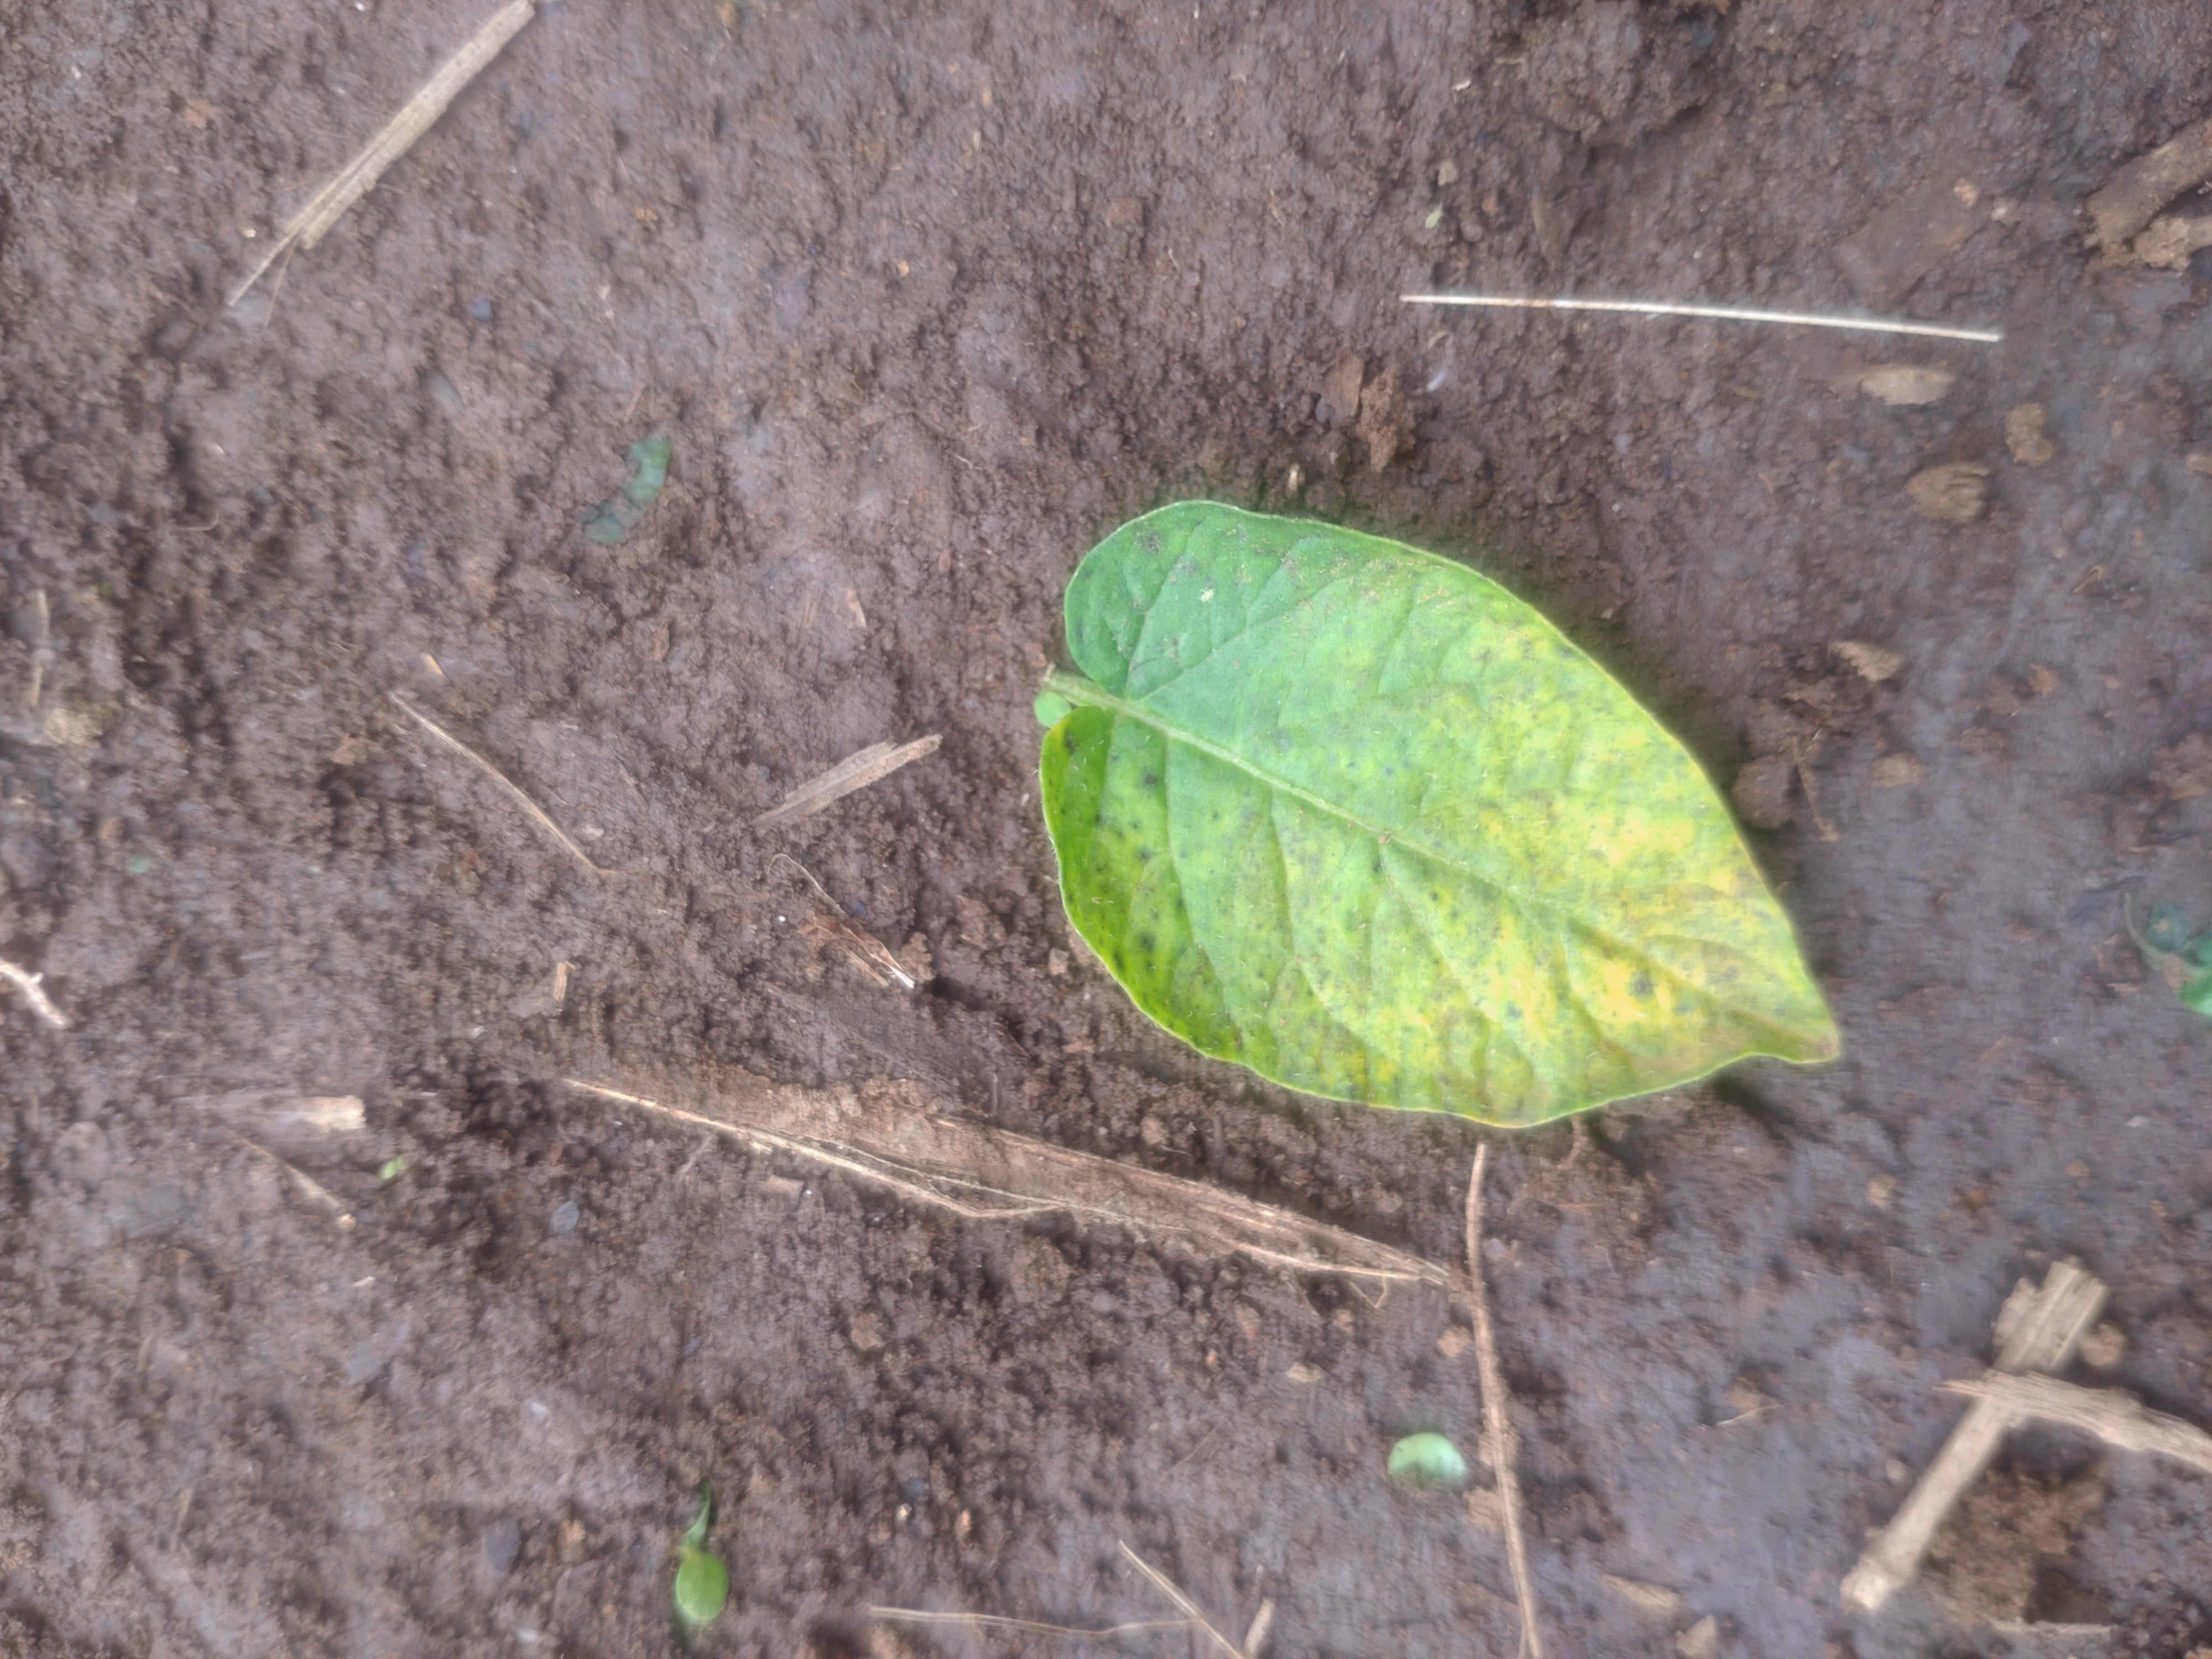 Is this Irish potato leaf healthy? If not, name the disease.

late blight
